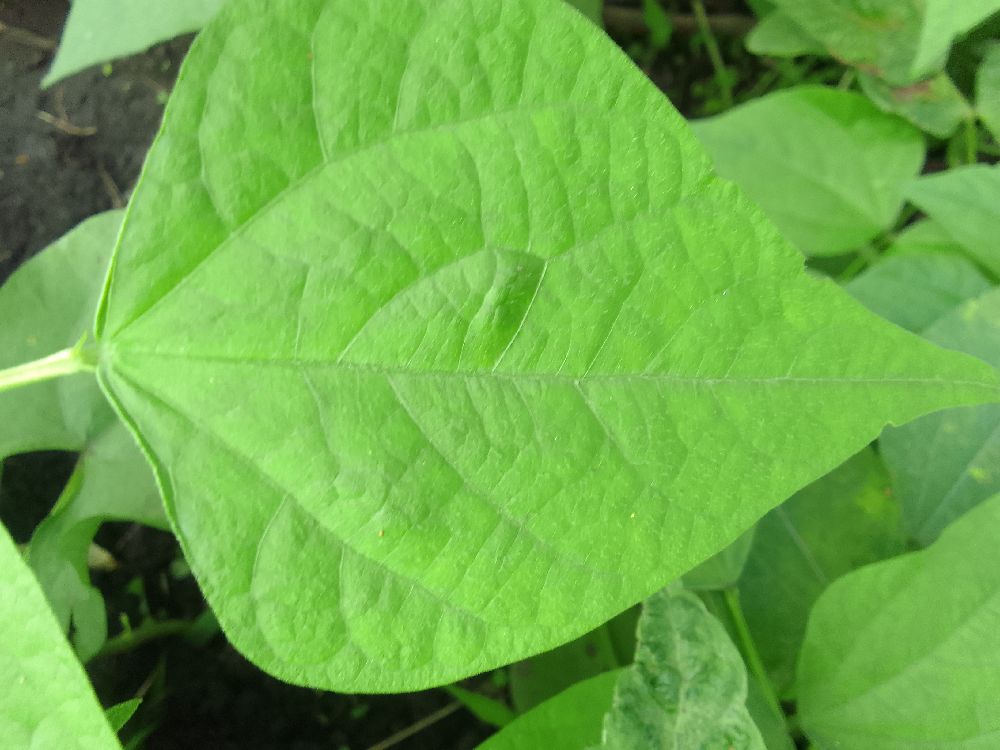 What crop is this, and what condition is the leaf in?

common bean, healthy
